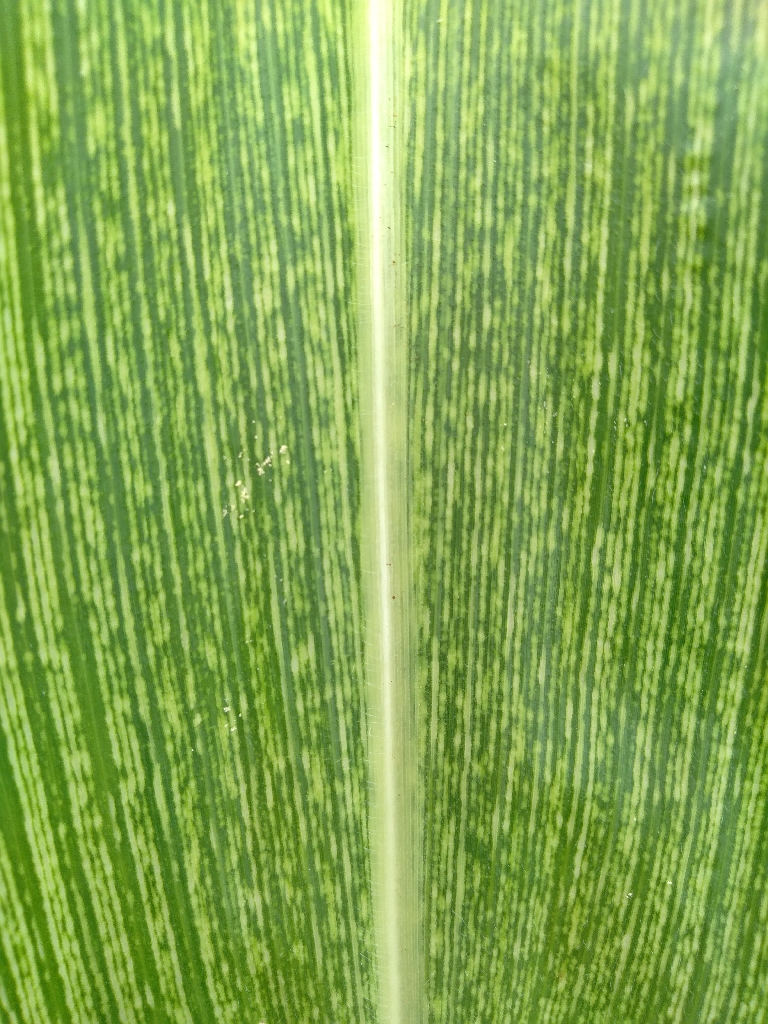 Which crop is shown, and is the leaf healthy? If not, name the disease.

maize, maize streak virus
